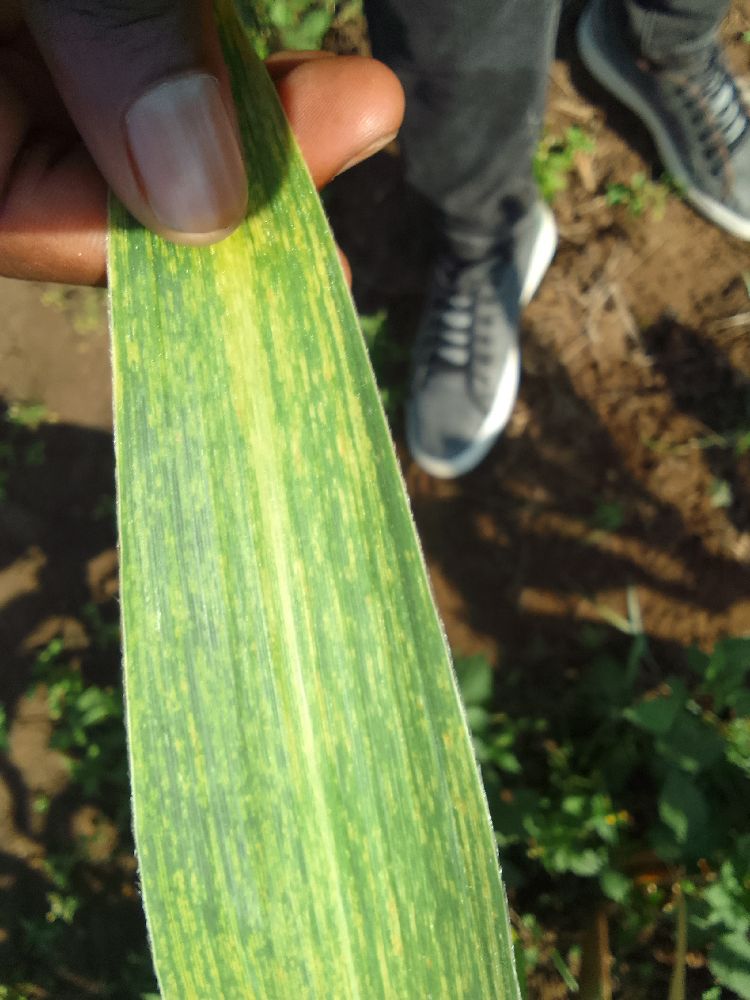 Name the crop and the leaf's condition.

maize, maize lethal necrosis
